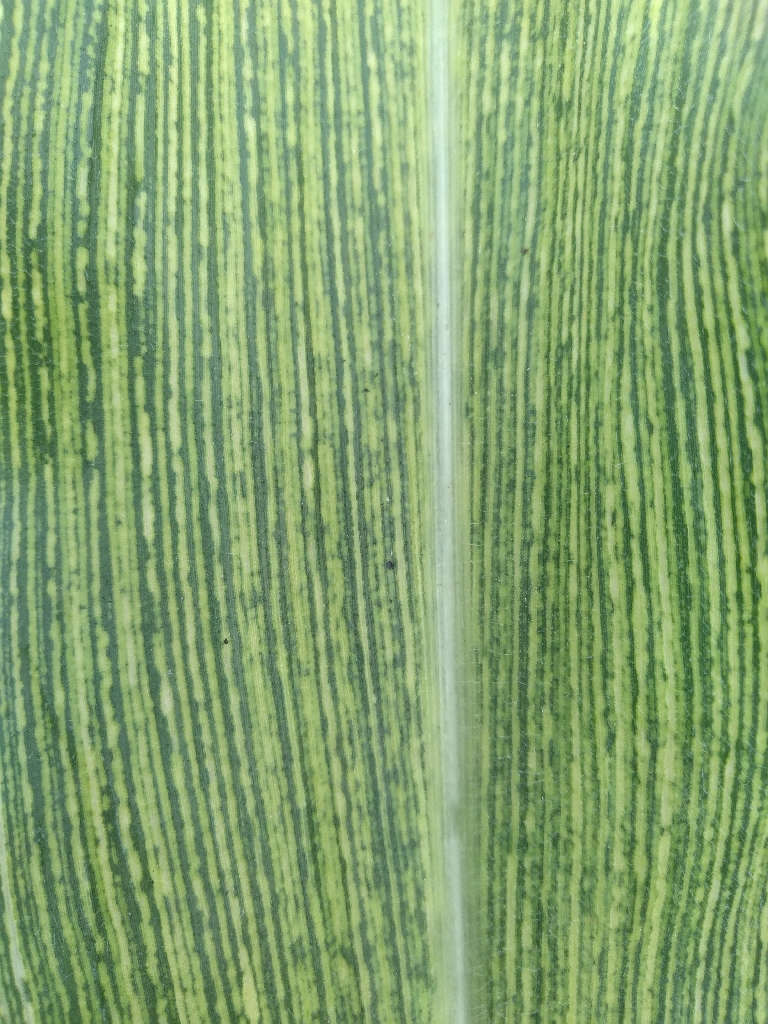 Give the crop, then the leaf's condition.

maize, maize streak virus
